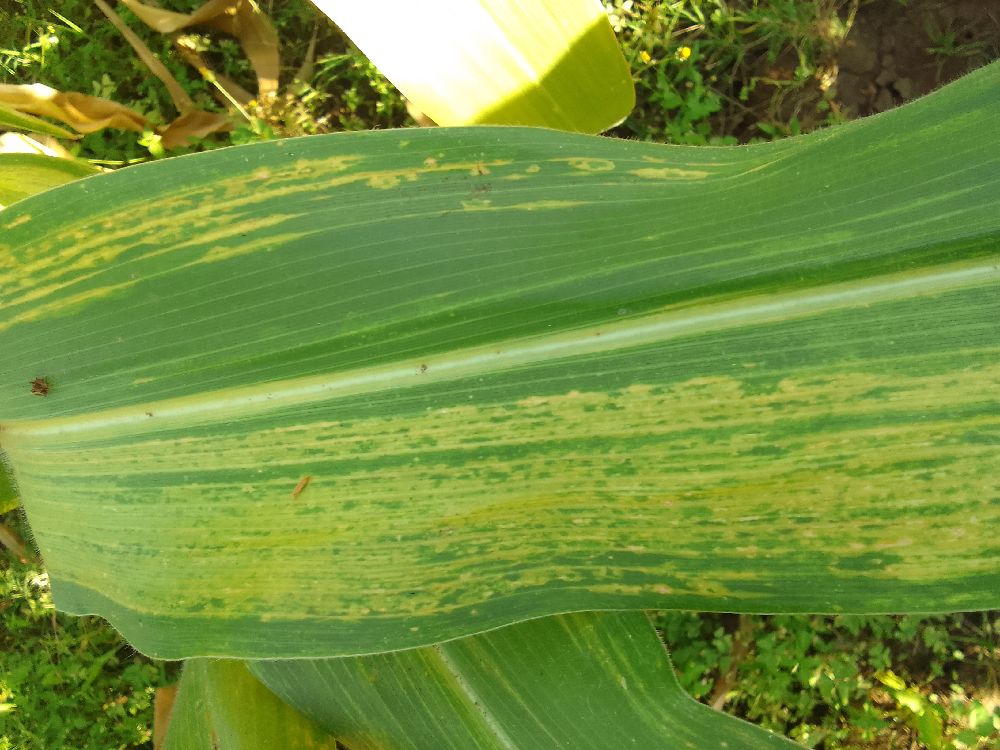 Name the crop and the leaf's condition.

maize, maize lethal necrosis
